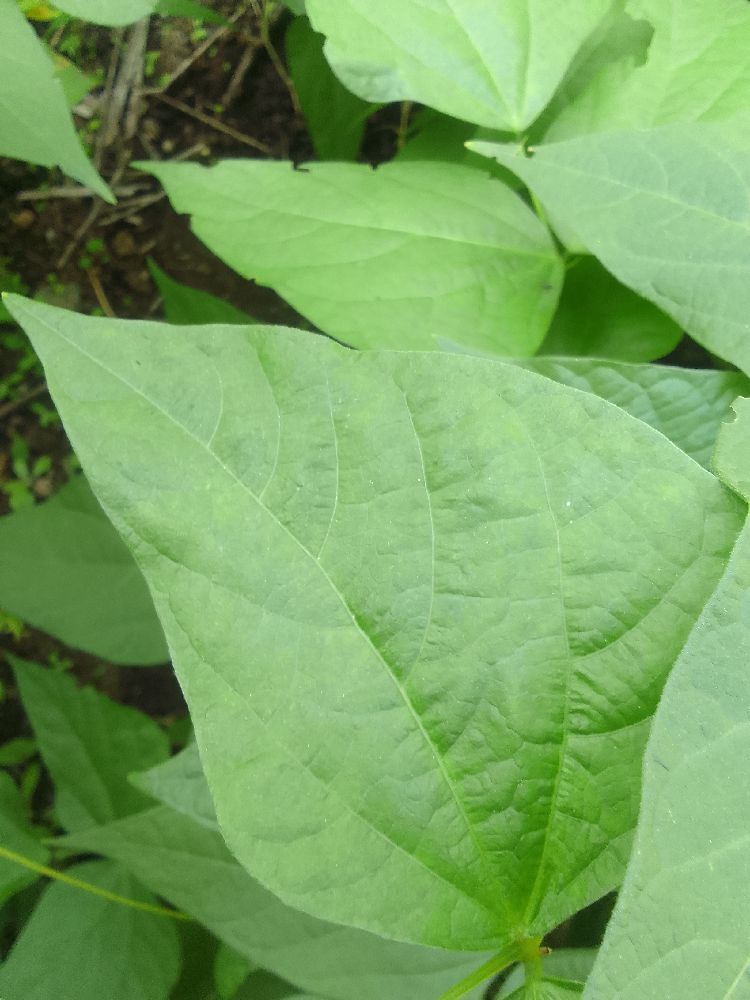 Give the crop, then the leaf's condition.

common bean, healthy
